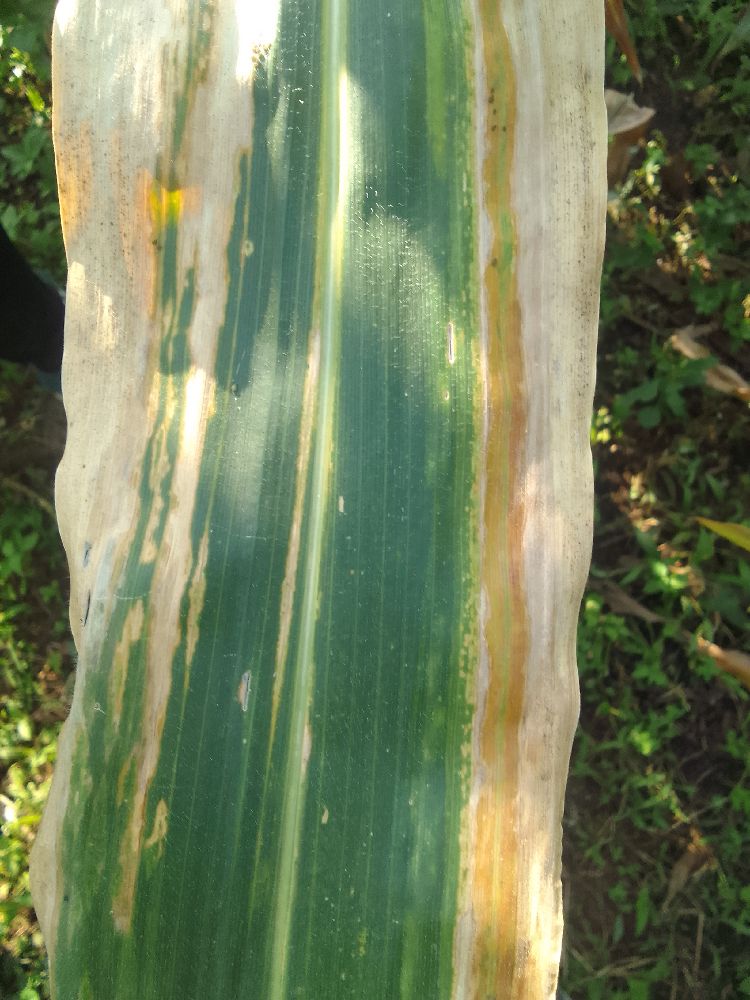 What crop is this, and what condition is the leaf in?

maize, maize lethal necrosis
